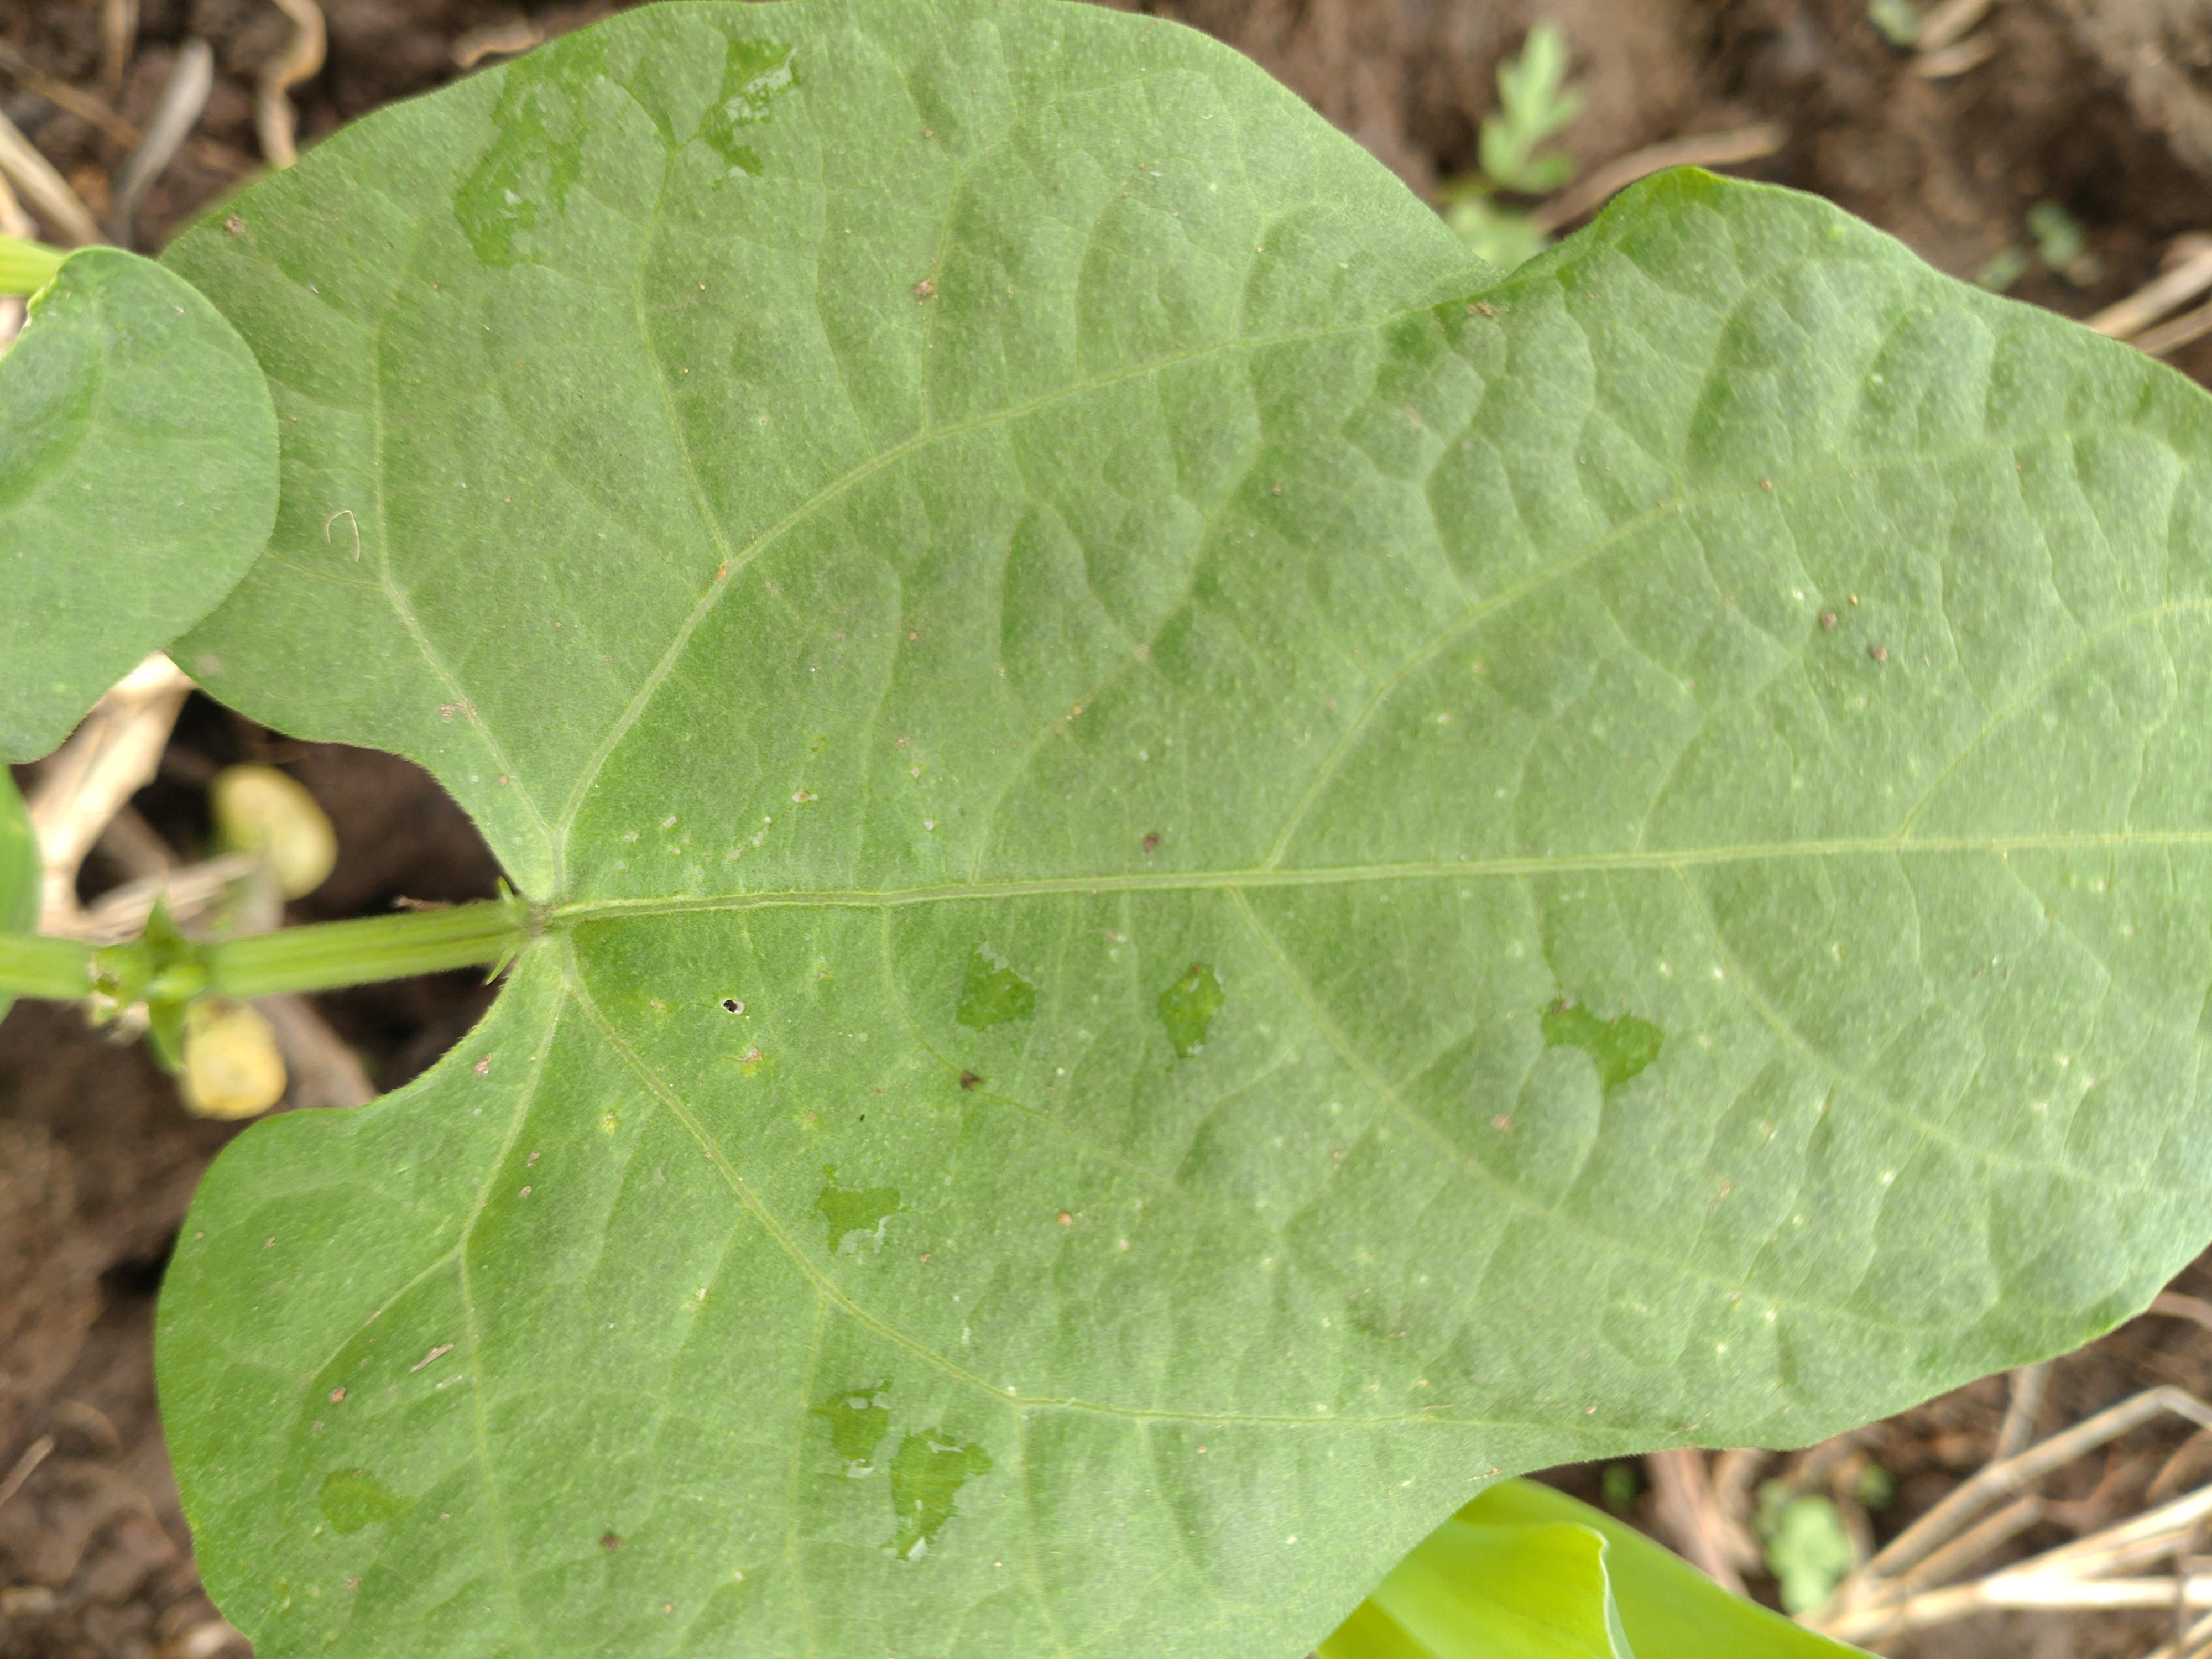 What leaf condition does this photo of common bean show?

healthy
